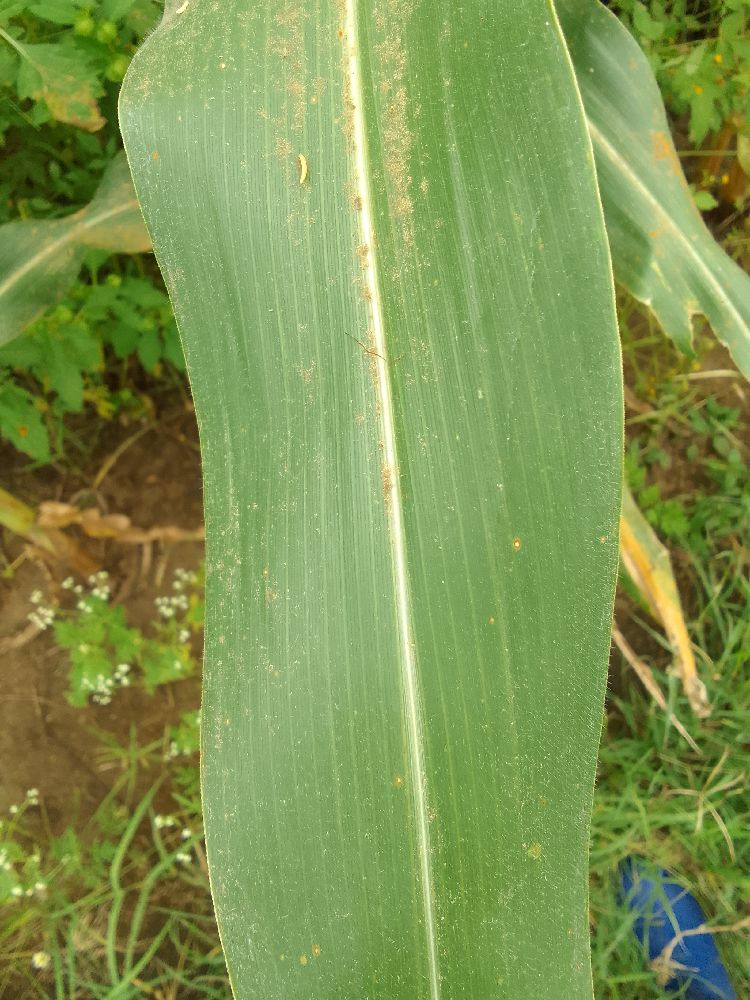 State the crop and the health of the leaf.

maize, healthy
